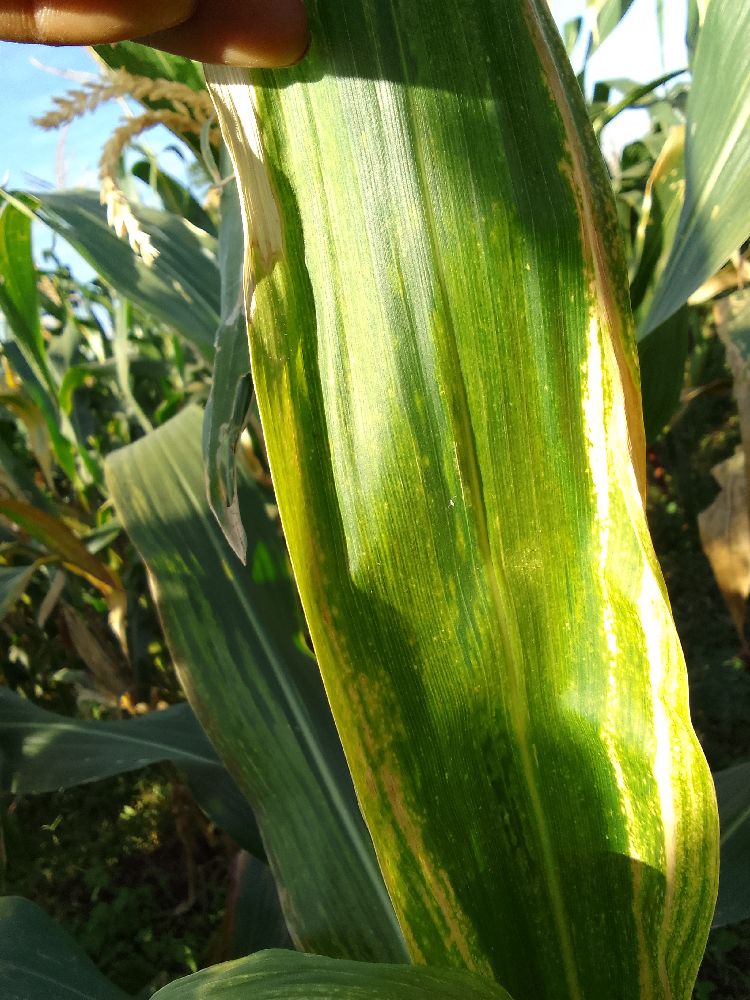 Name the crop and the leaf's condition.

maize, maize lethal necrosis
